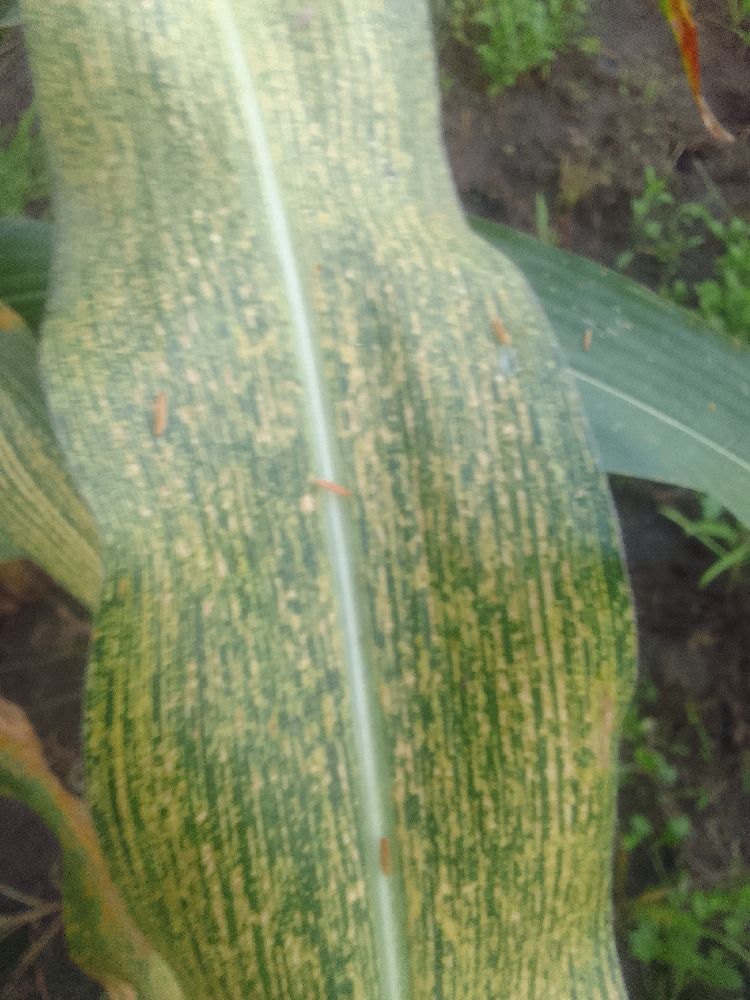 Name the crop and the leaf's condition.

maize, maize streak virus
